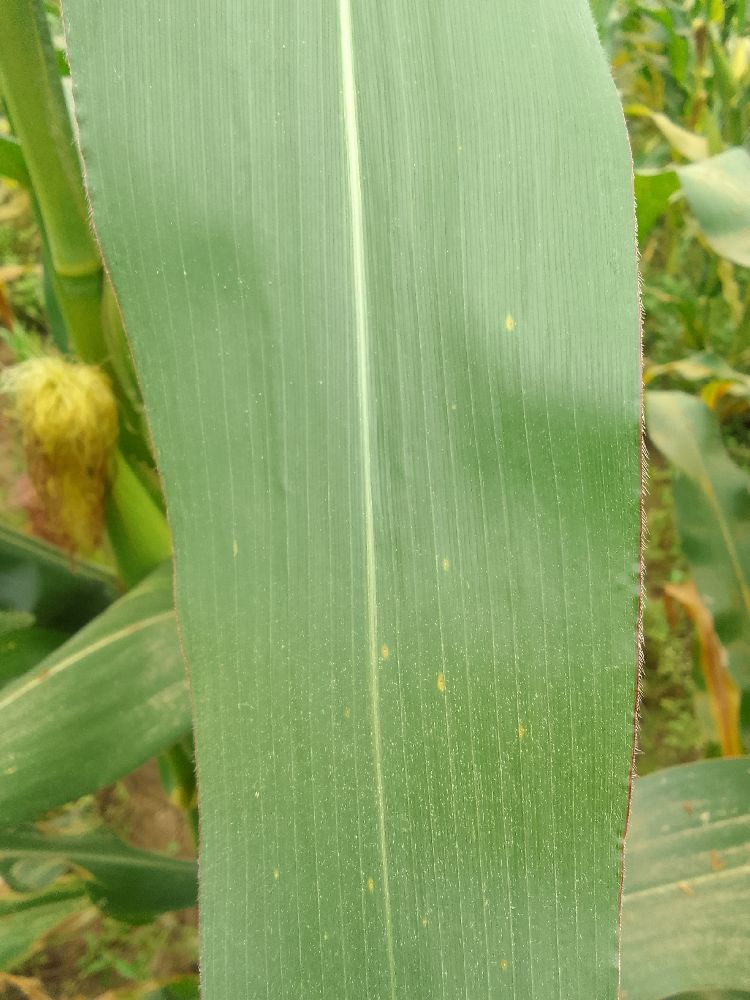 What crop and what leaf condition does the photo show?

maize, healthy
